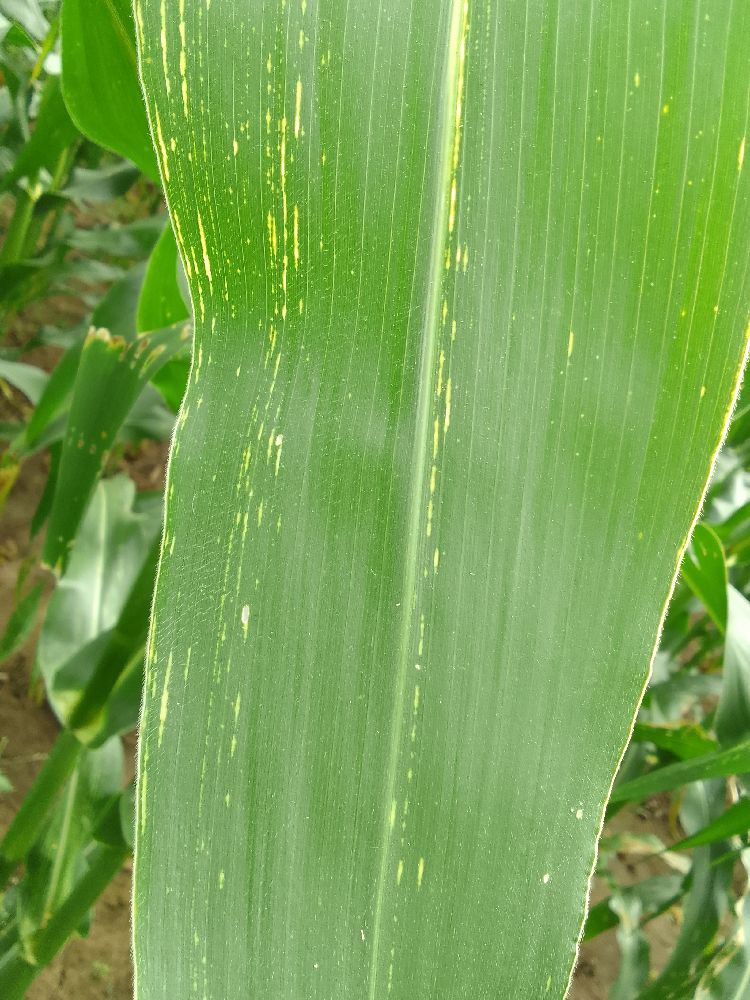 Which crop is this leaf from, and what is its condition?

maize, maize streak virus
